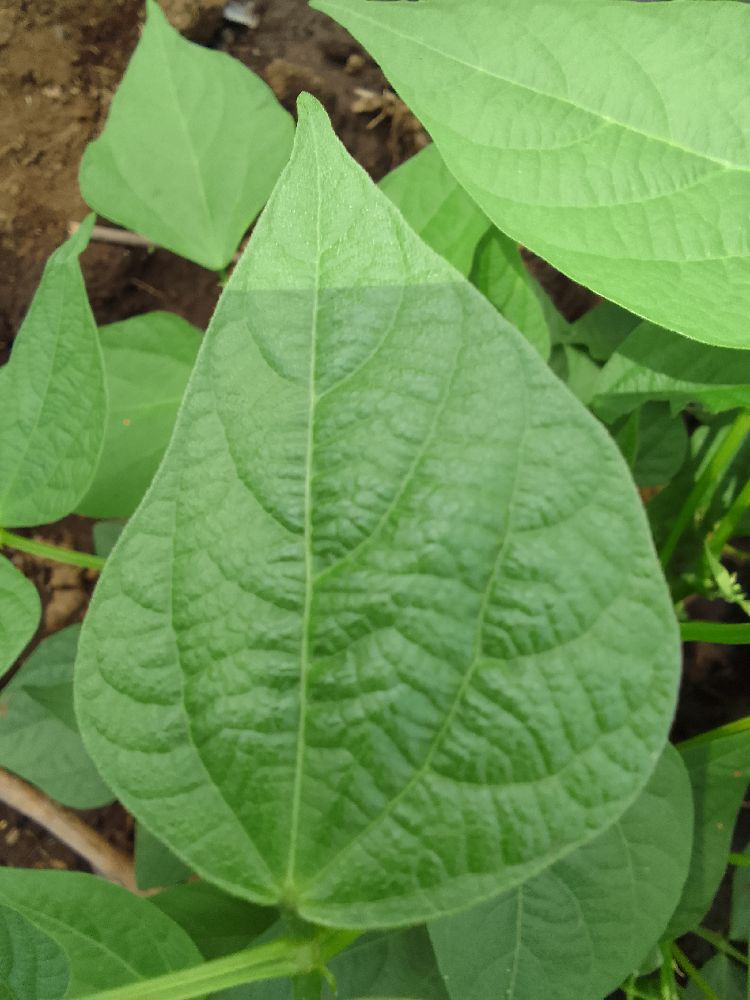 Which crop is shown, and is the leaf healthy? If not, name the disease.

common bean, healthy
